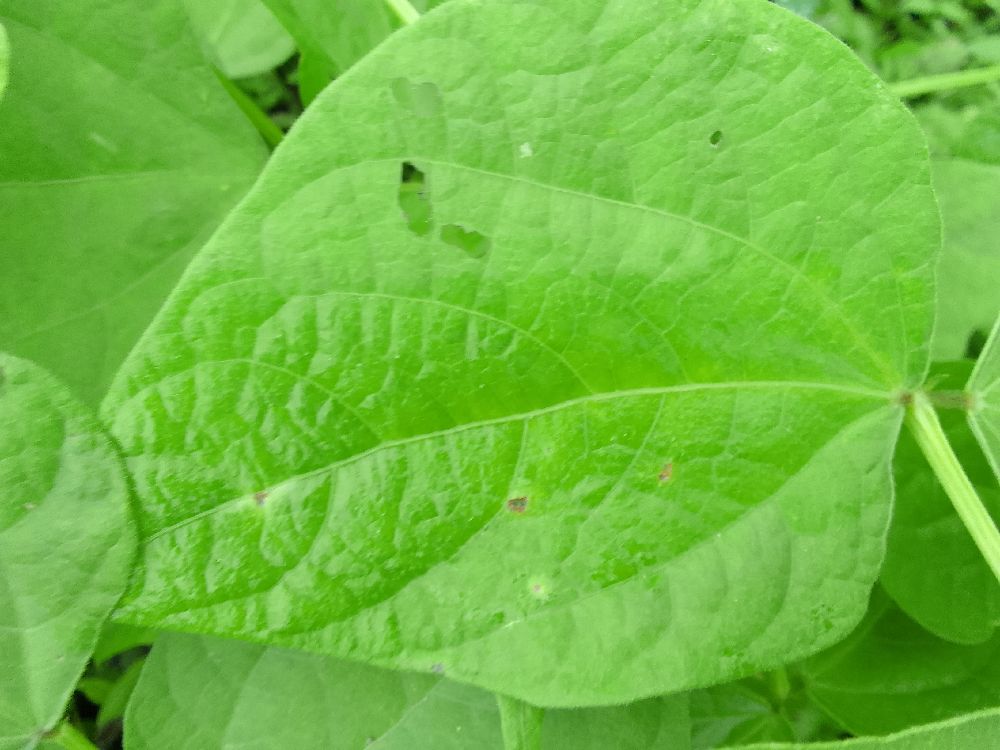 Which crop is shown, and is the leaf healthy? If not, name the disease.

common bean, healthy
